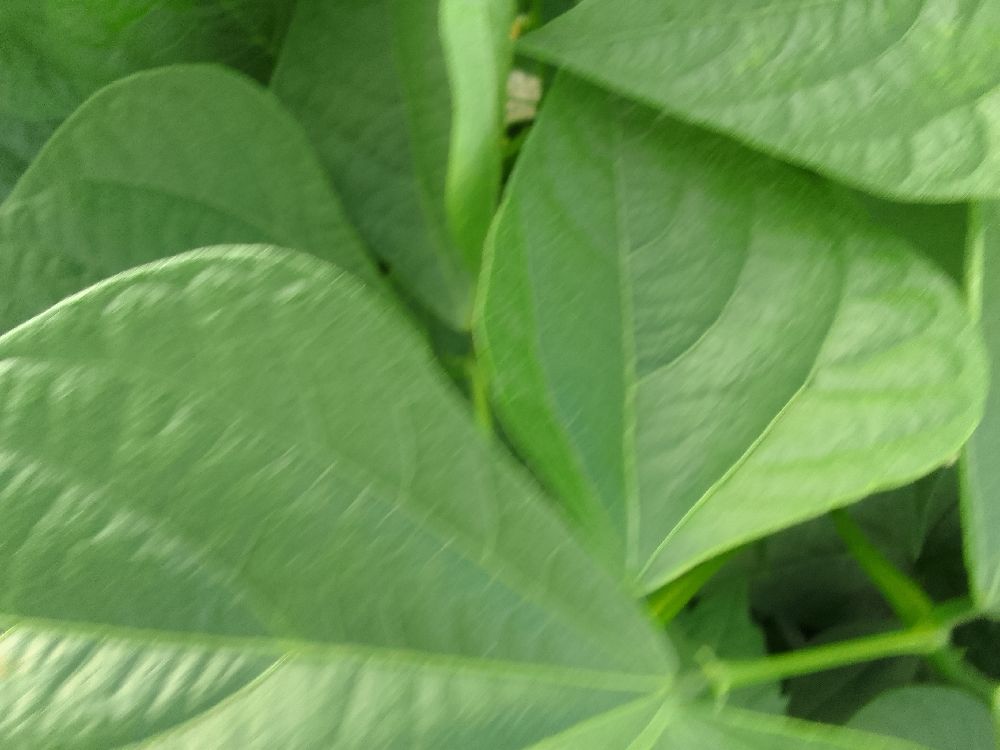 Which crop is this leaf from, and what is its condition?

common bean, healthy
